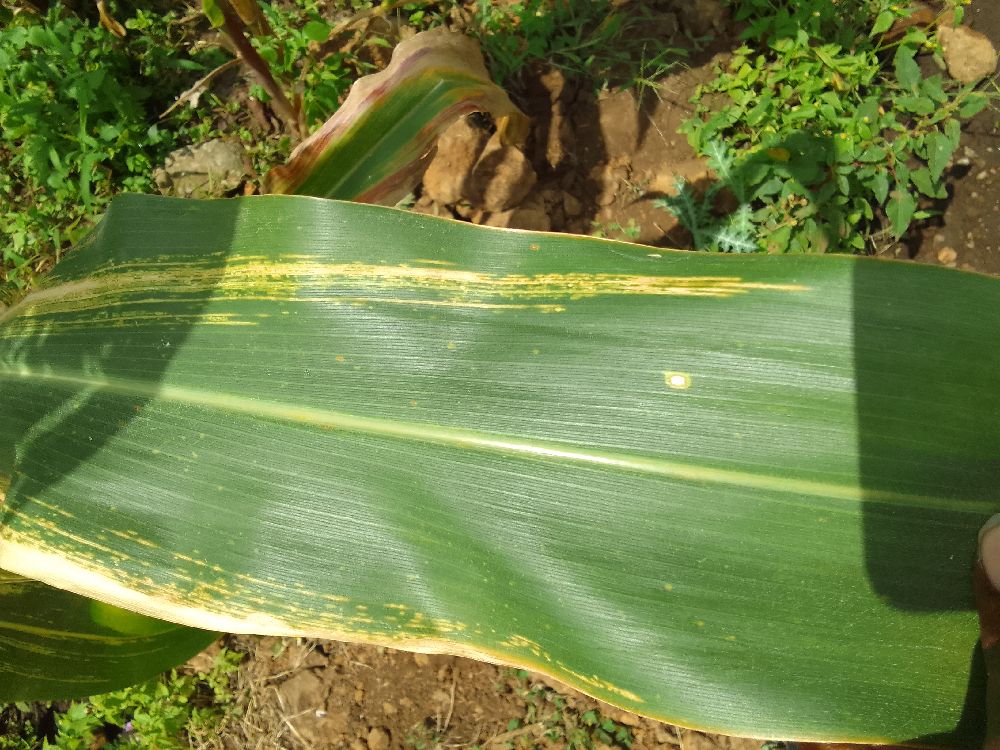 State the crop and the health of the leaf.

maize, maize lethal necrosis
